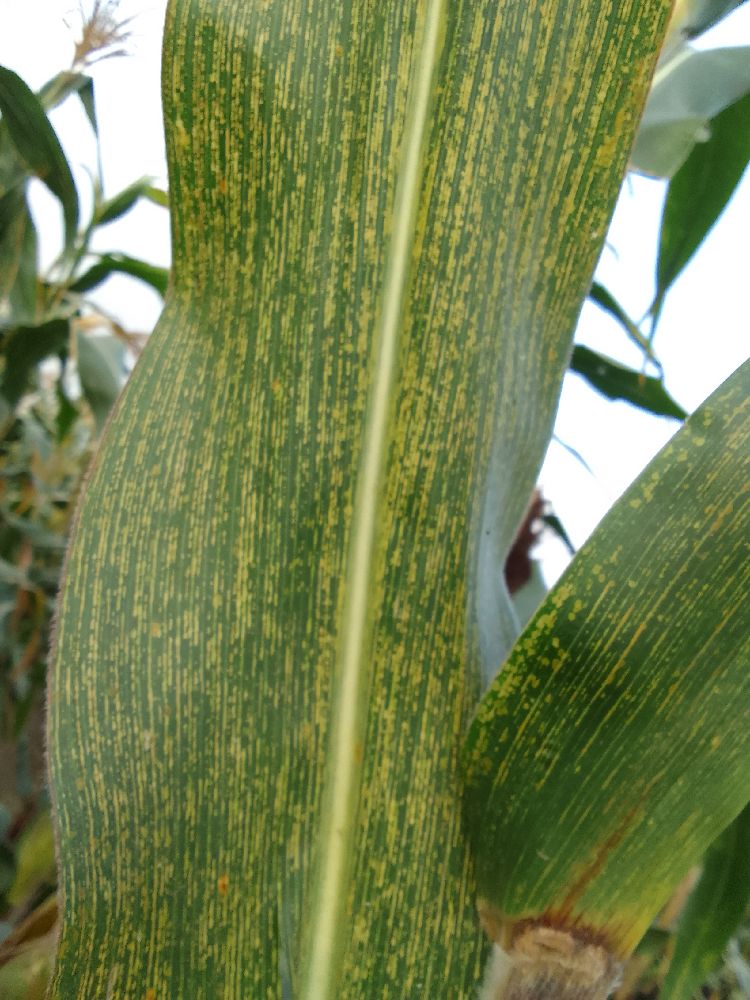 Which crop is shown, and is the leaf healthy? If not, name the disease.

maize, maize streak virus
